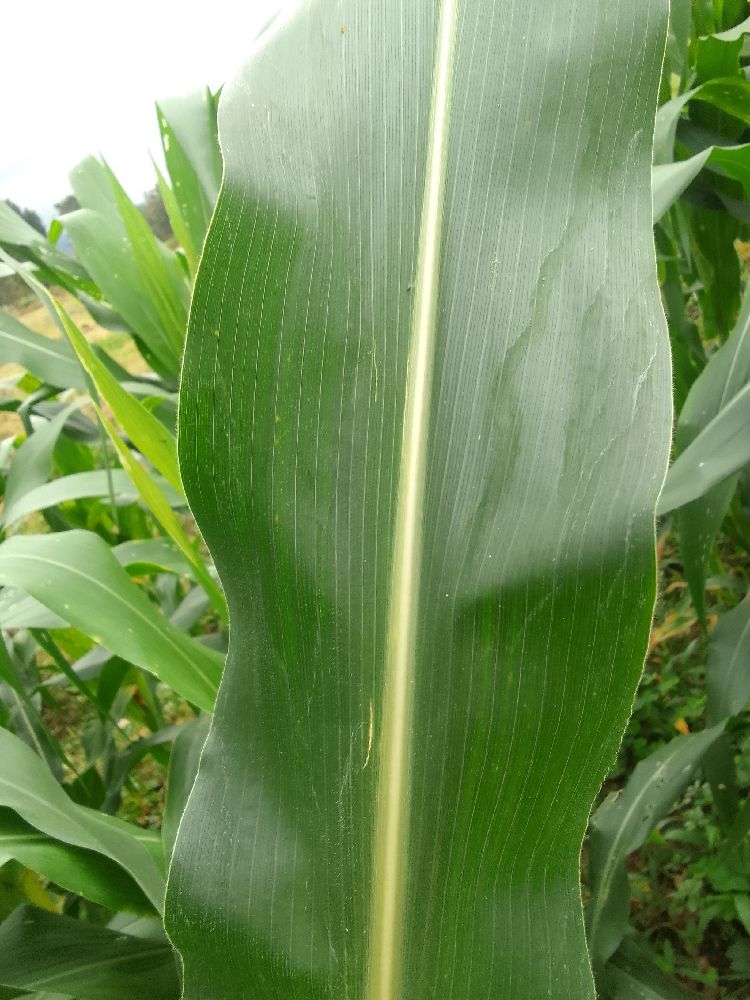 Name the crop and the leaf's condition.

maize, healthy
